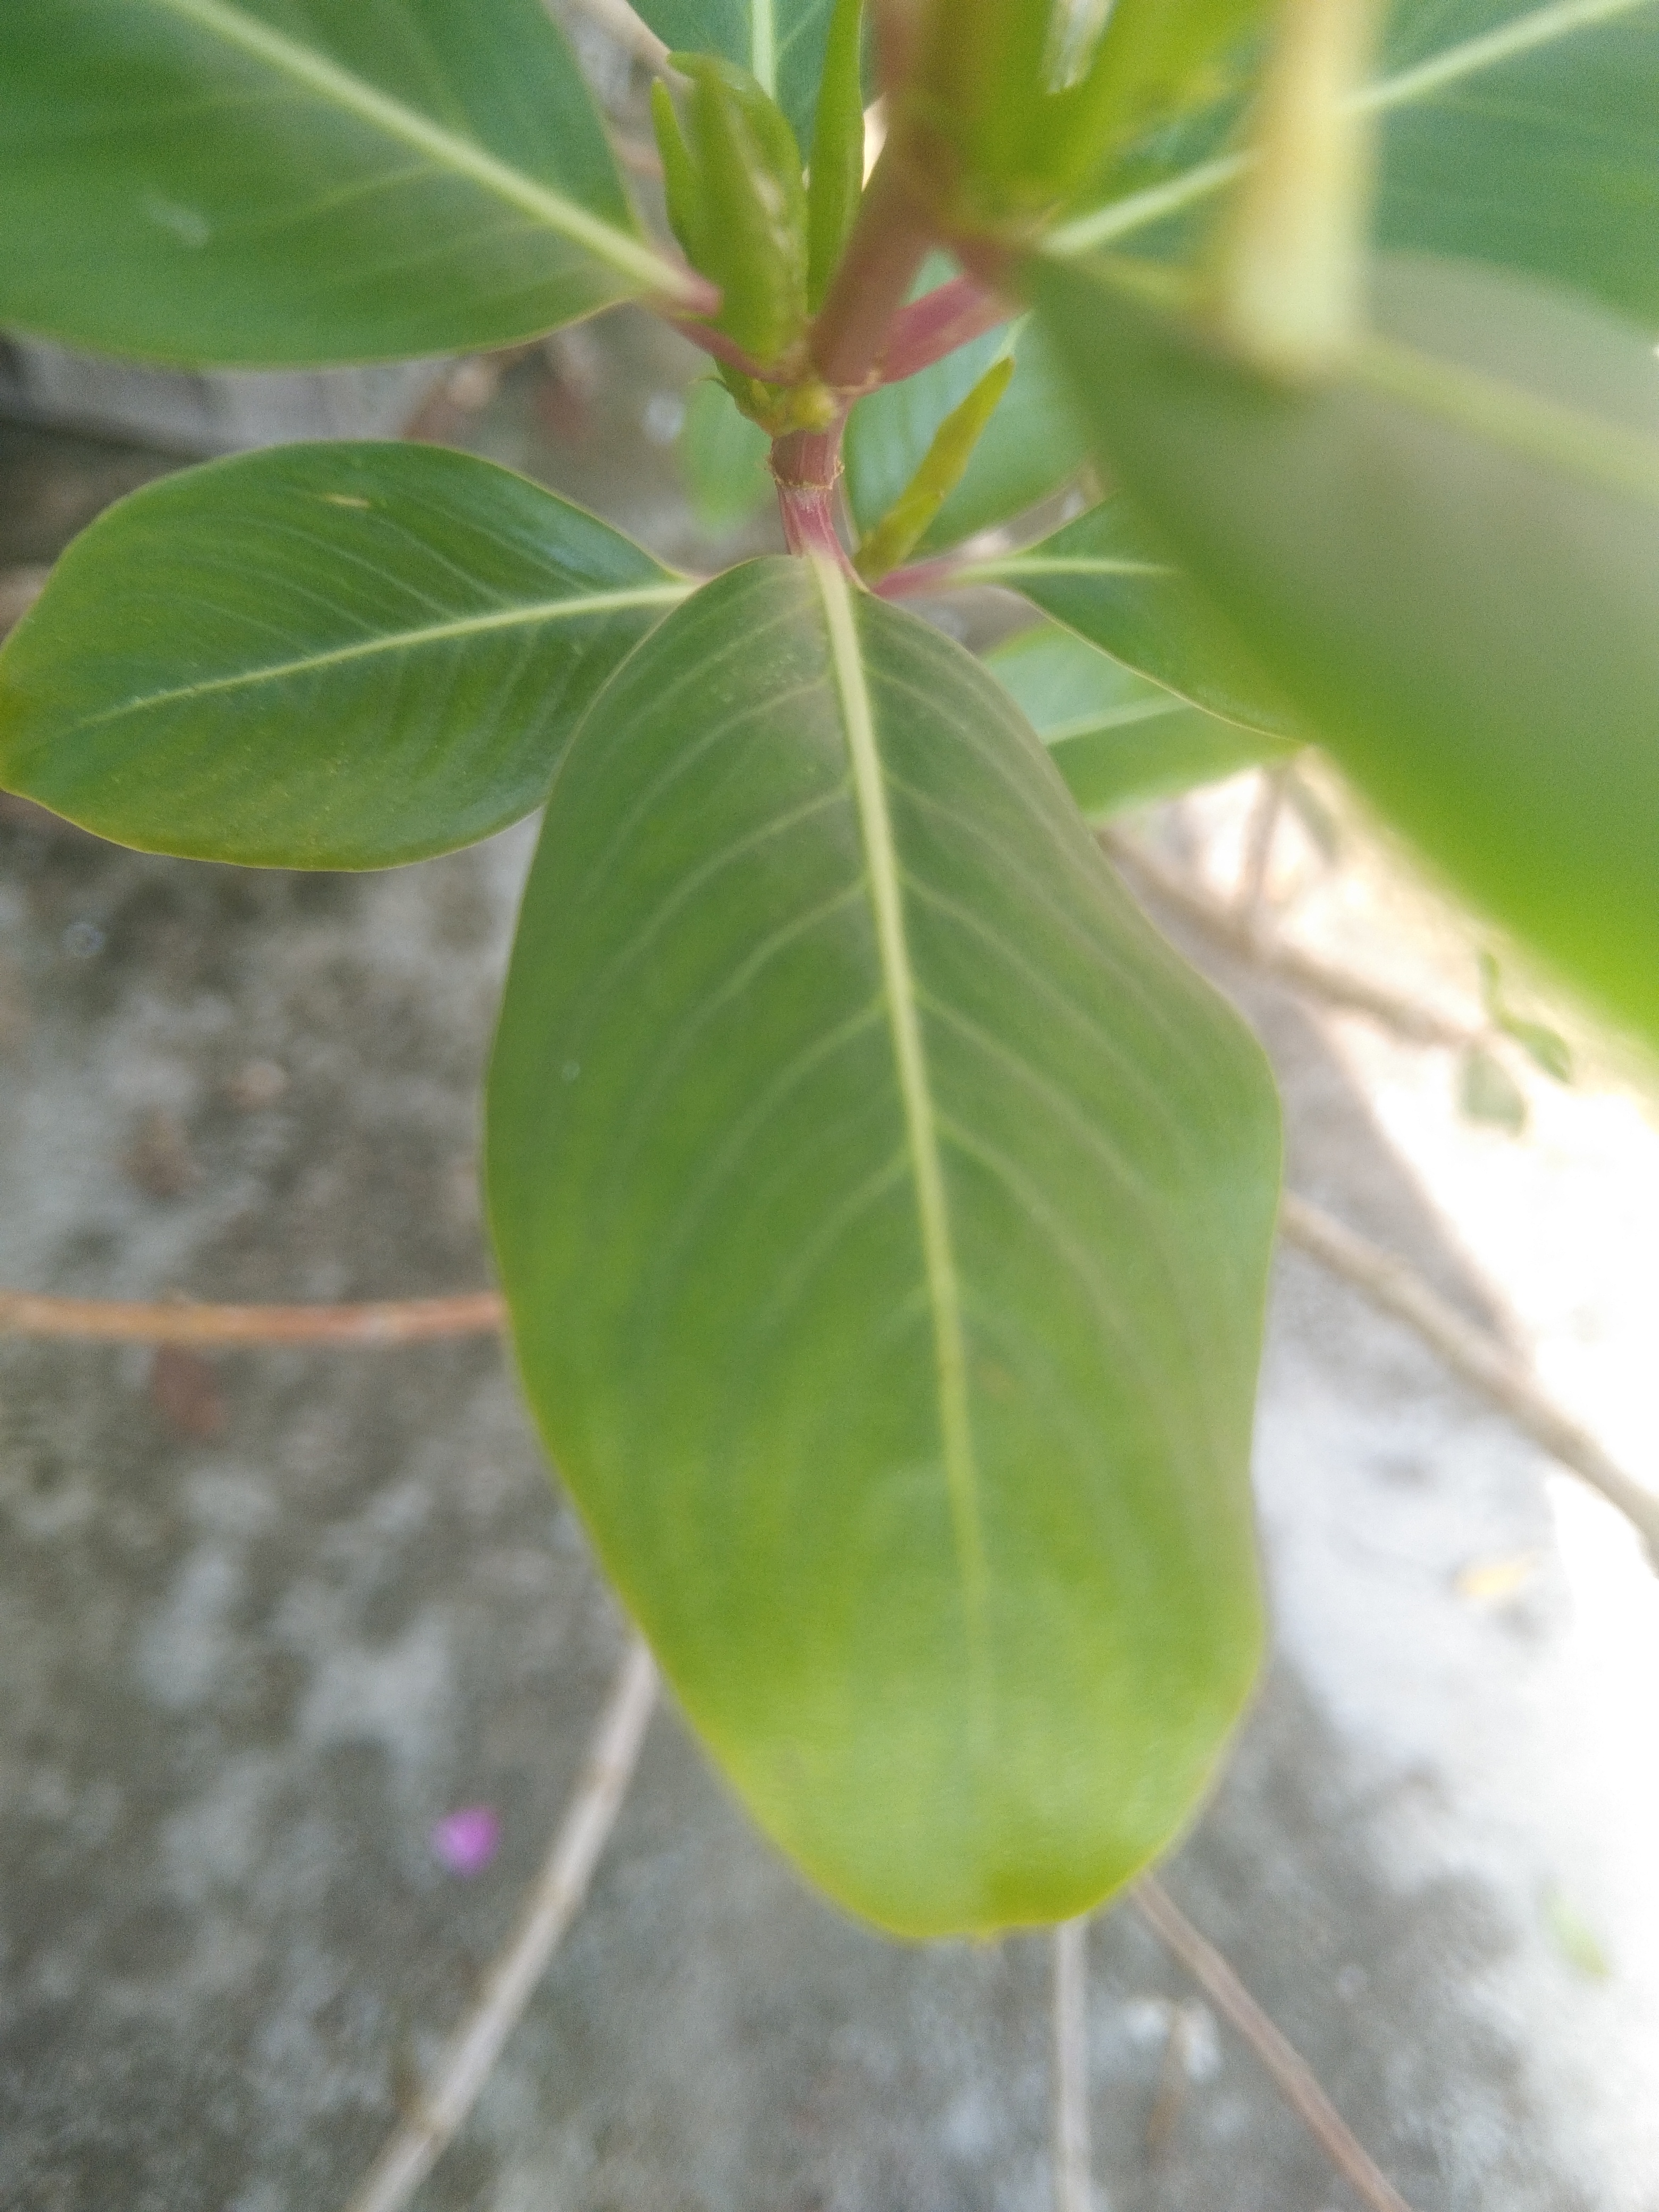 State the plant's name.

rose periwinkle
